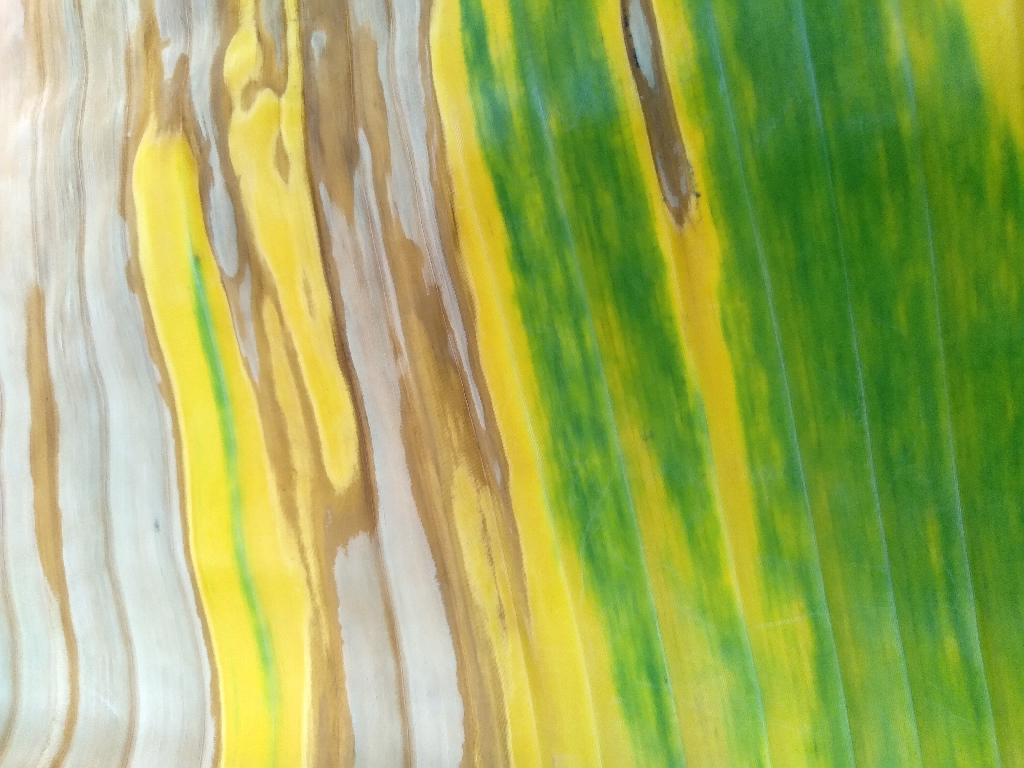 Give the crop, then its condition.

banana, fusarium wilt race 1
